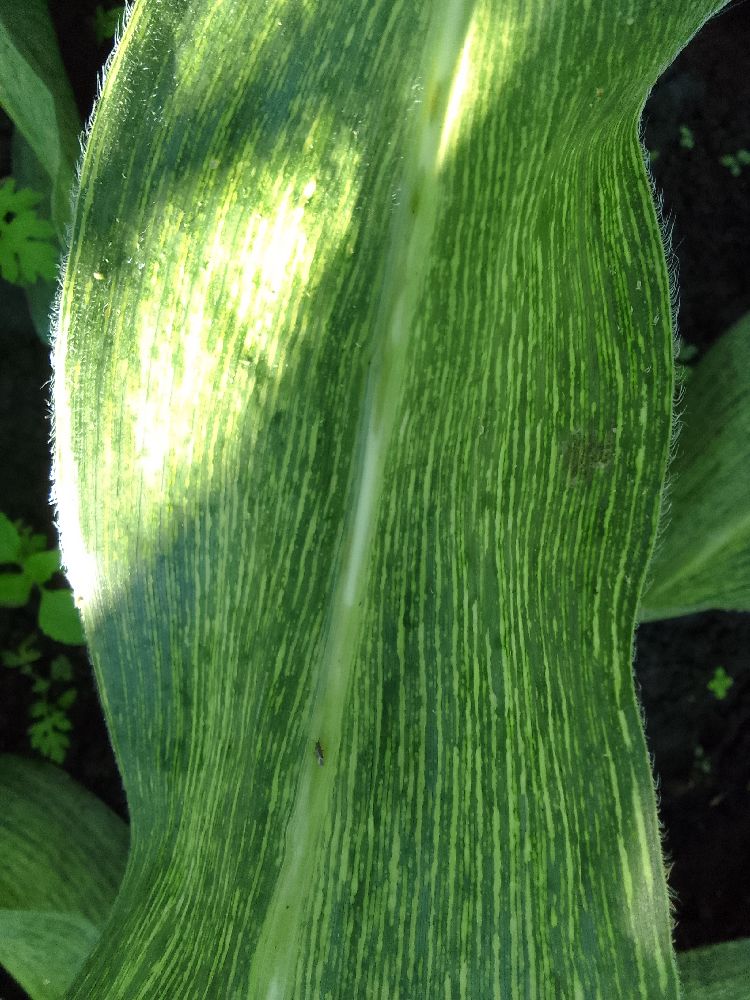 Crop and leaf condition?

maize, maize streak virus
